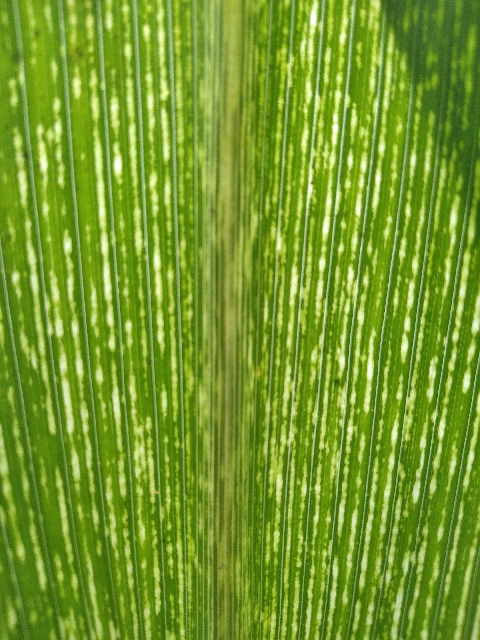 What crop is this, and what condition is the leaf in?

maize, maize streak virus
